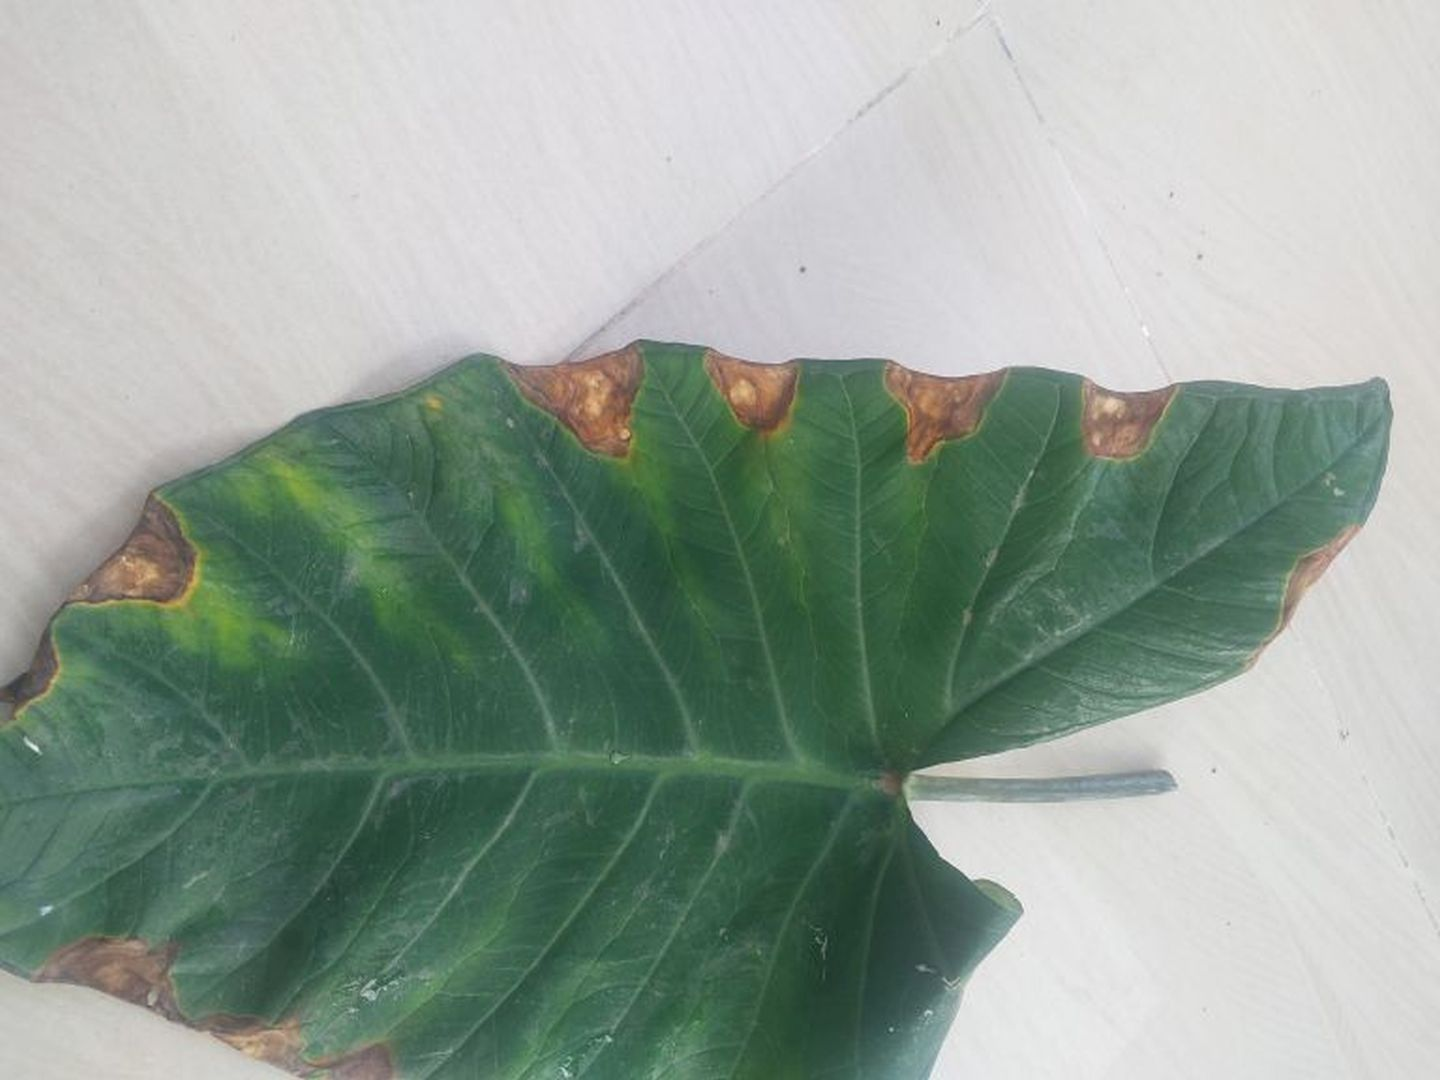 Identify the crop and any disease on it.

taro, leaf blight
